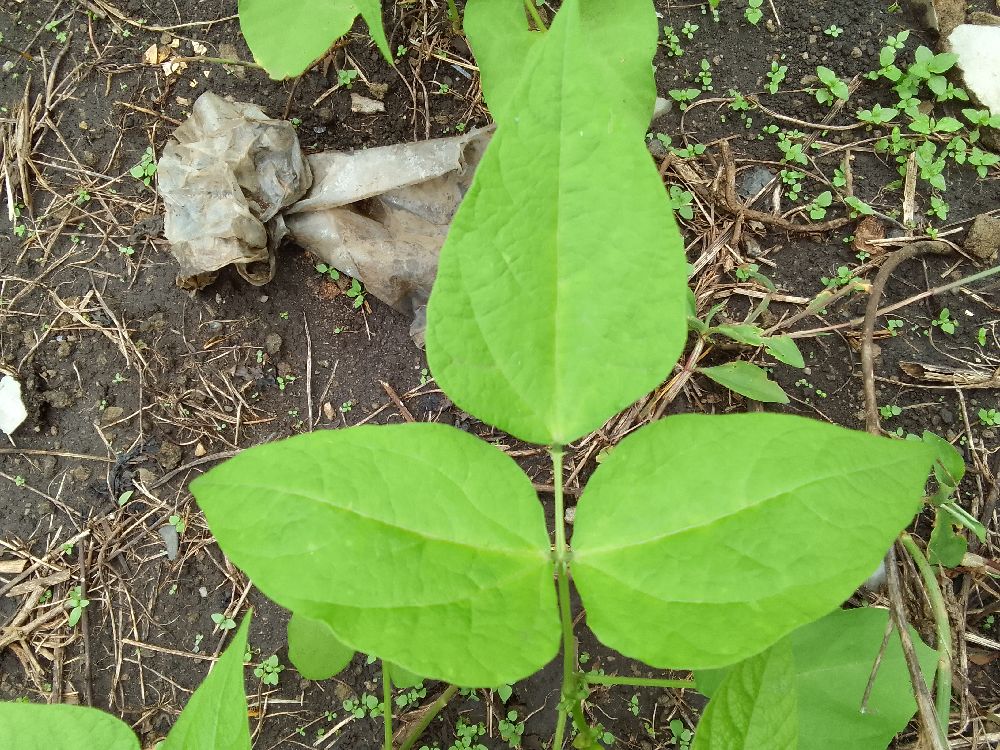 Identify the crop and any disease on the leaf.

common bean, healthy
